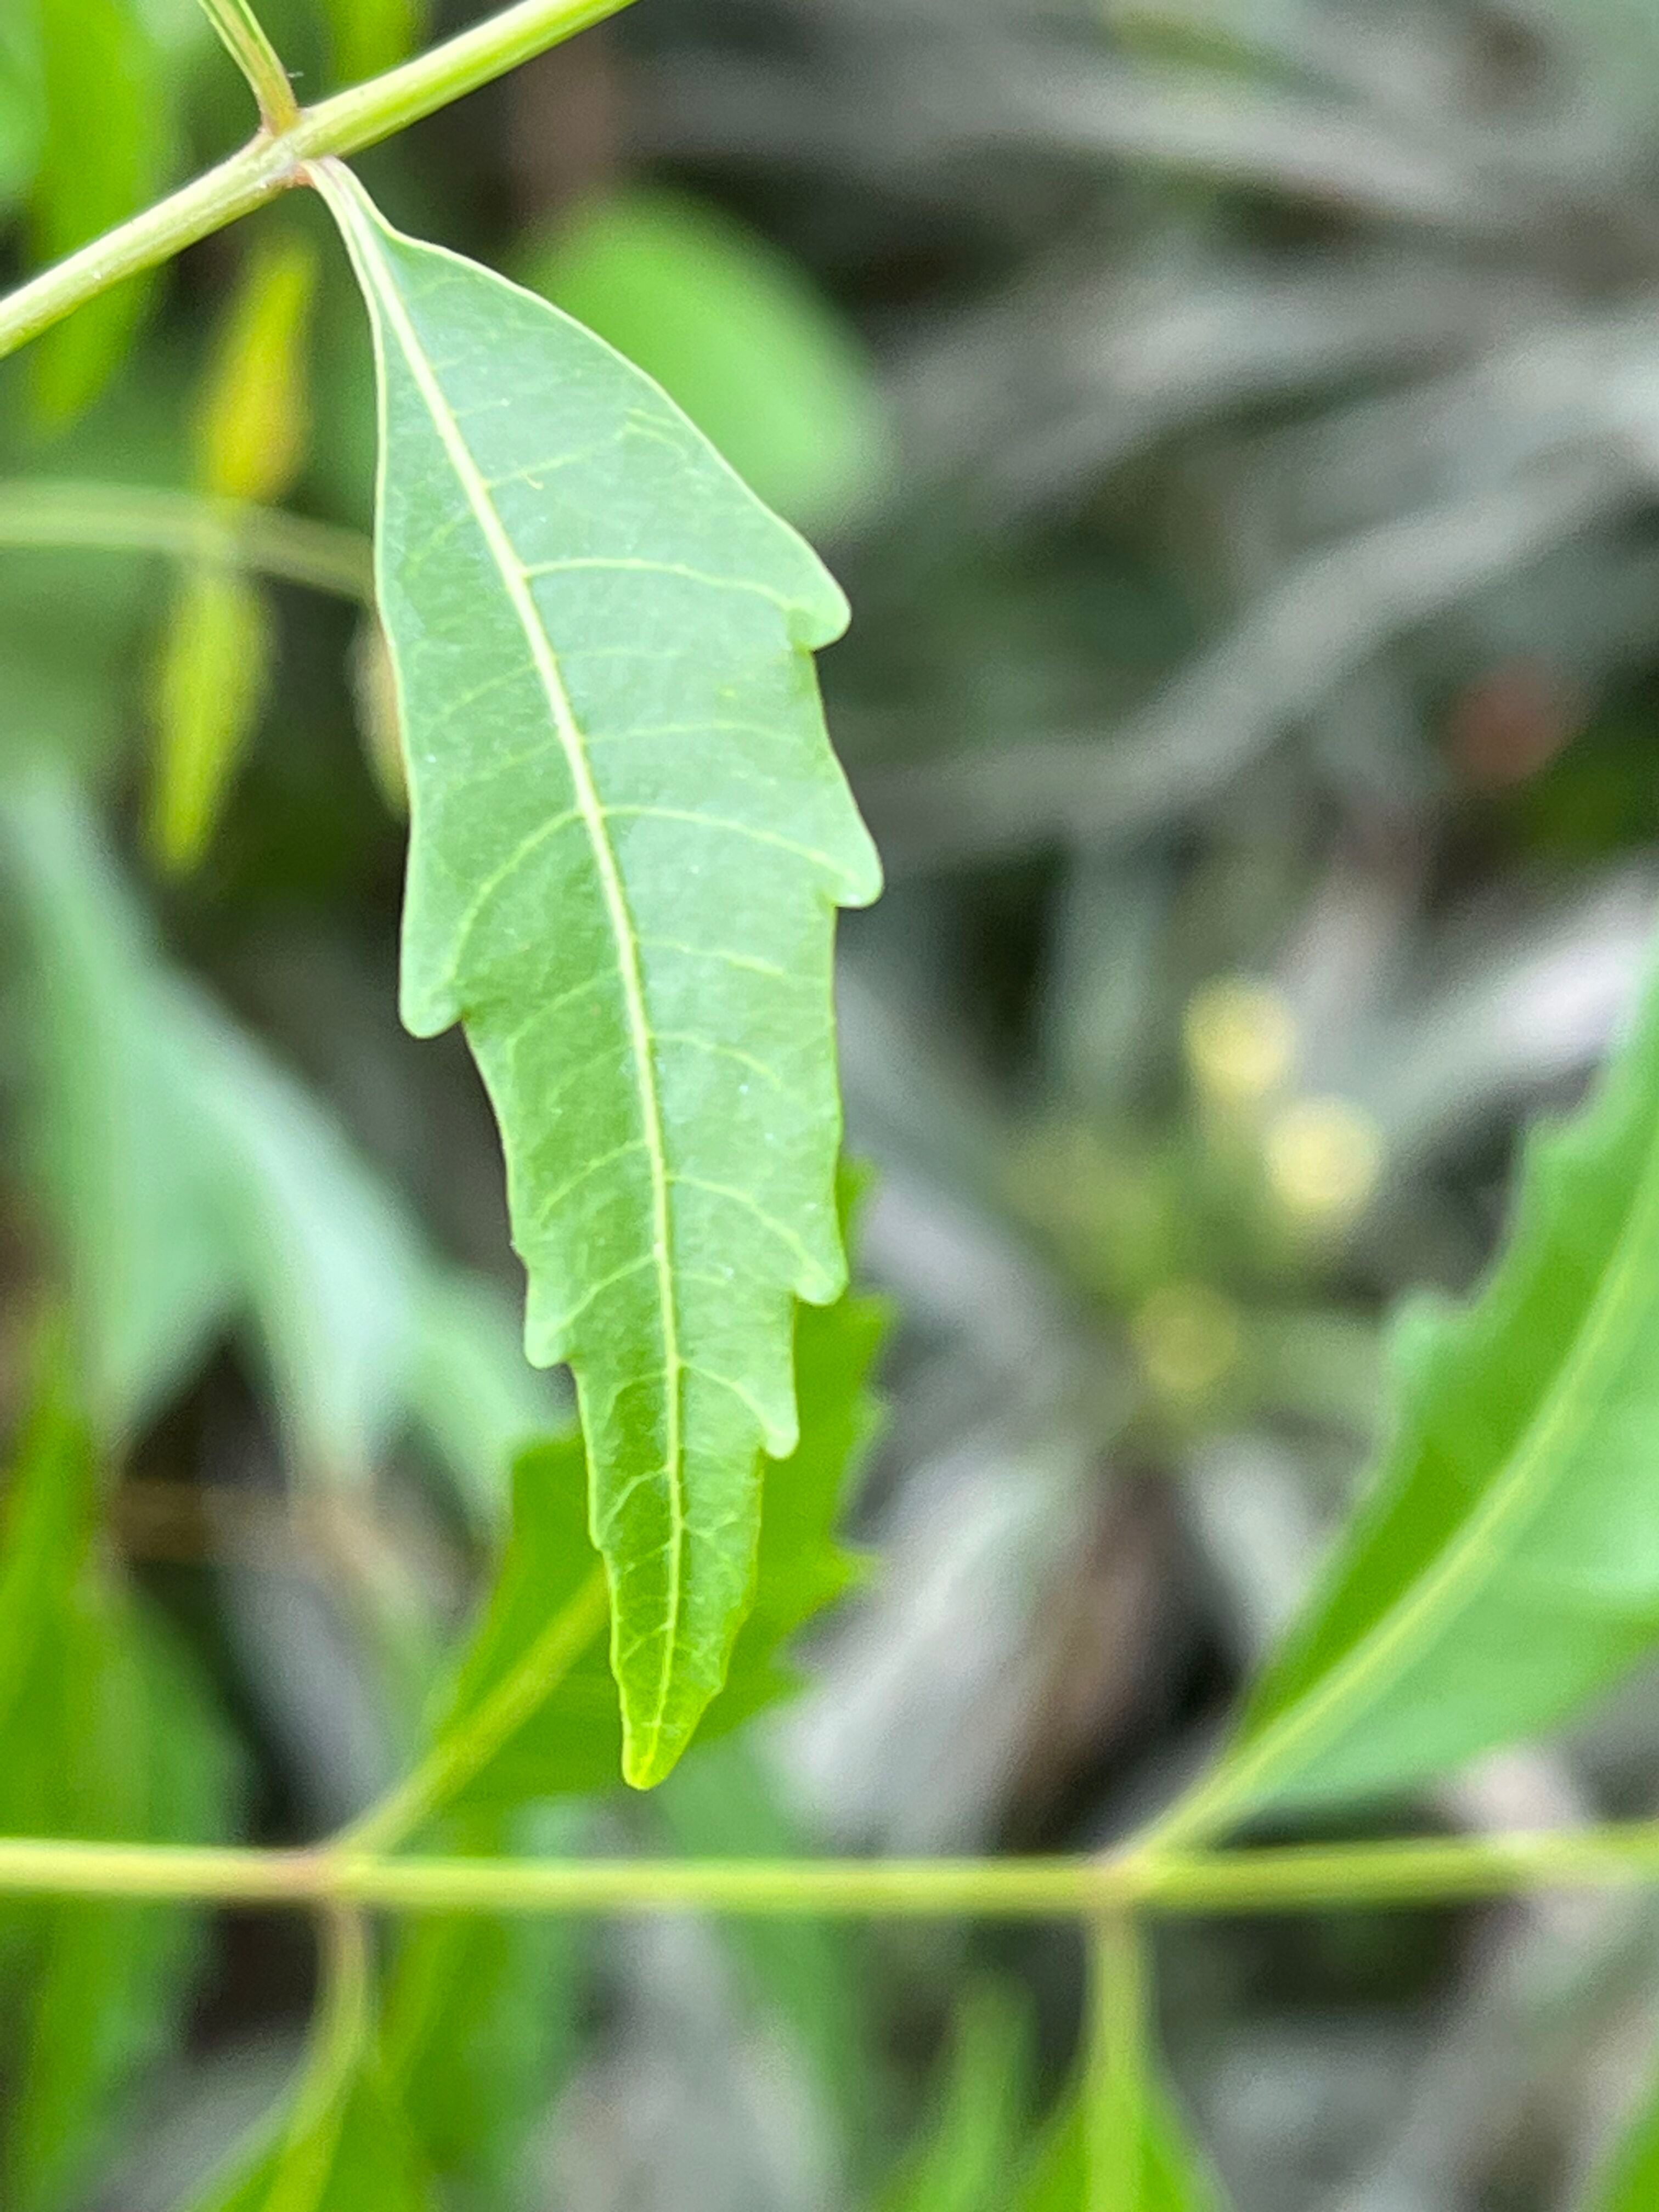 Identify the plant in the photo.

neem
